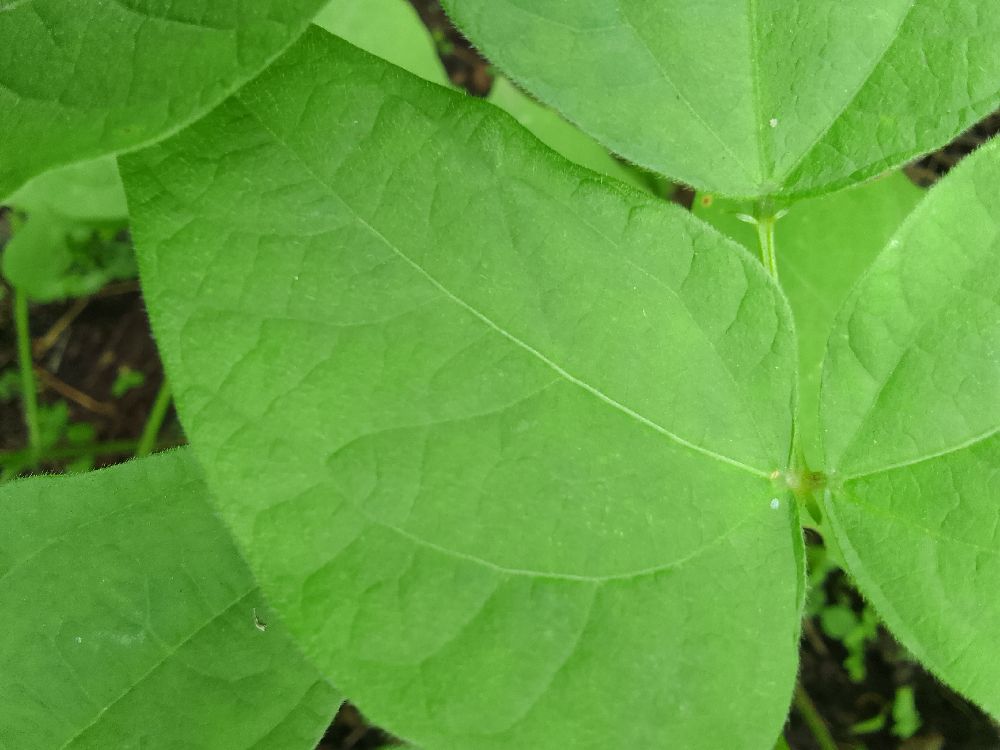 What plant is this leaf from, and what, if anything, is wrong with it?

common bean, healthy
